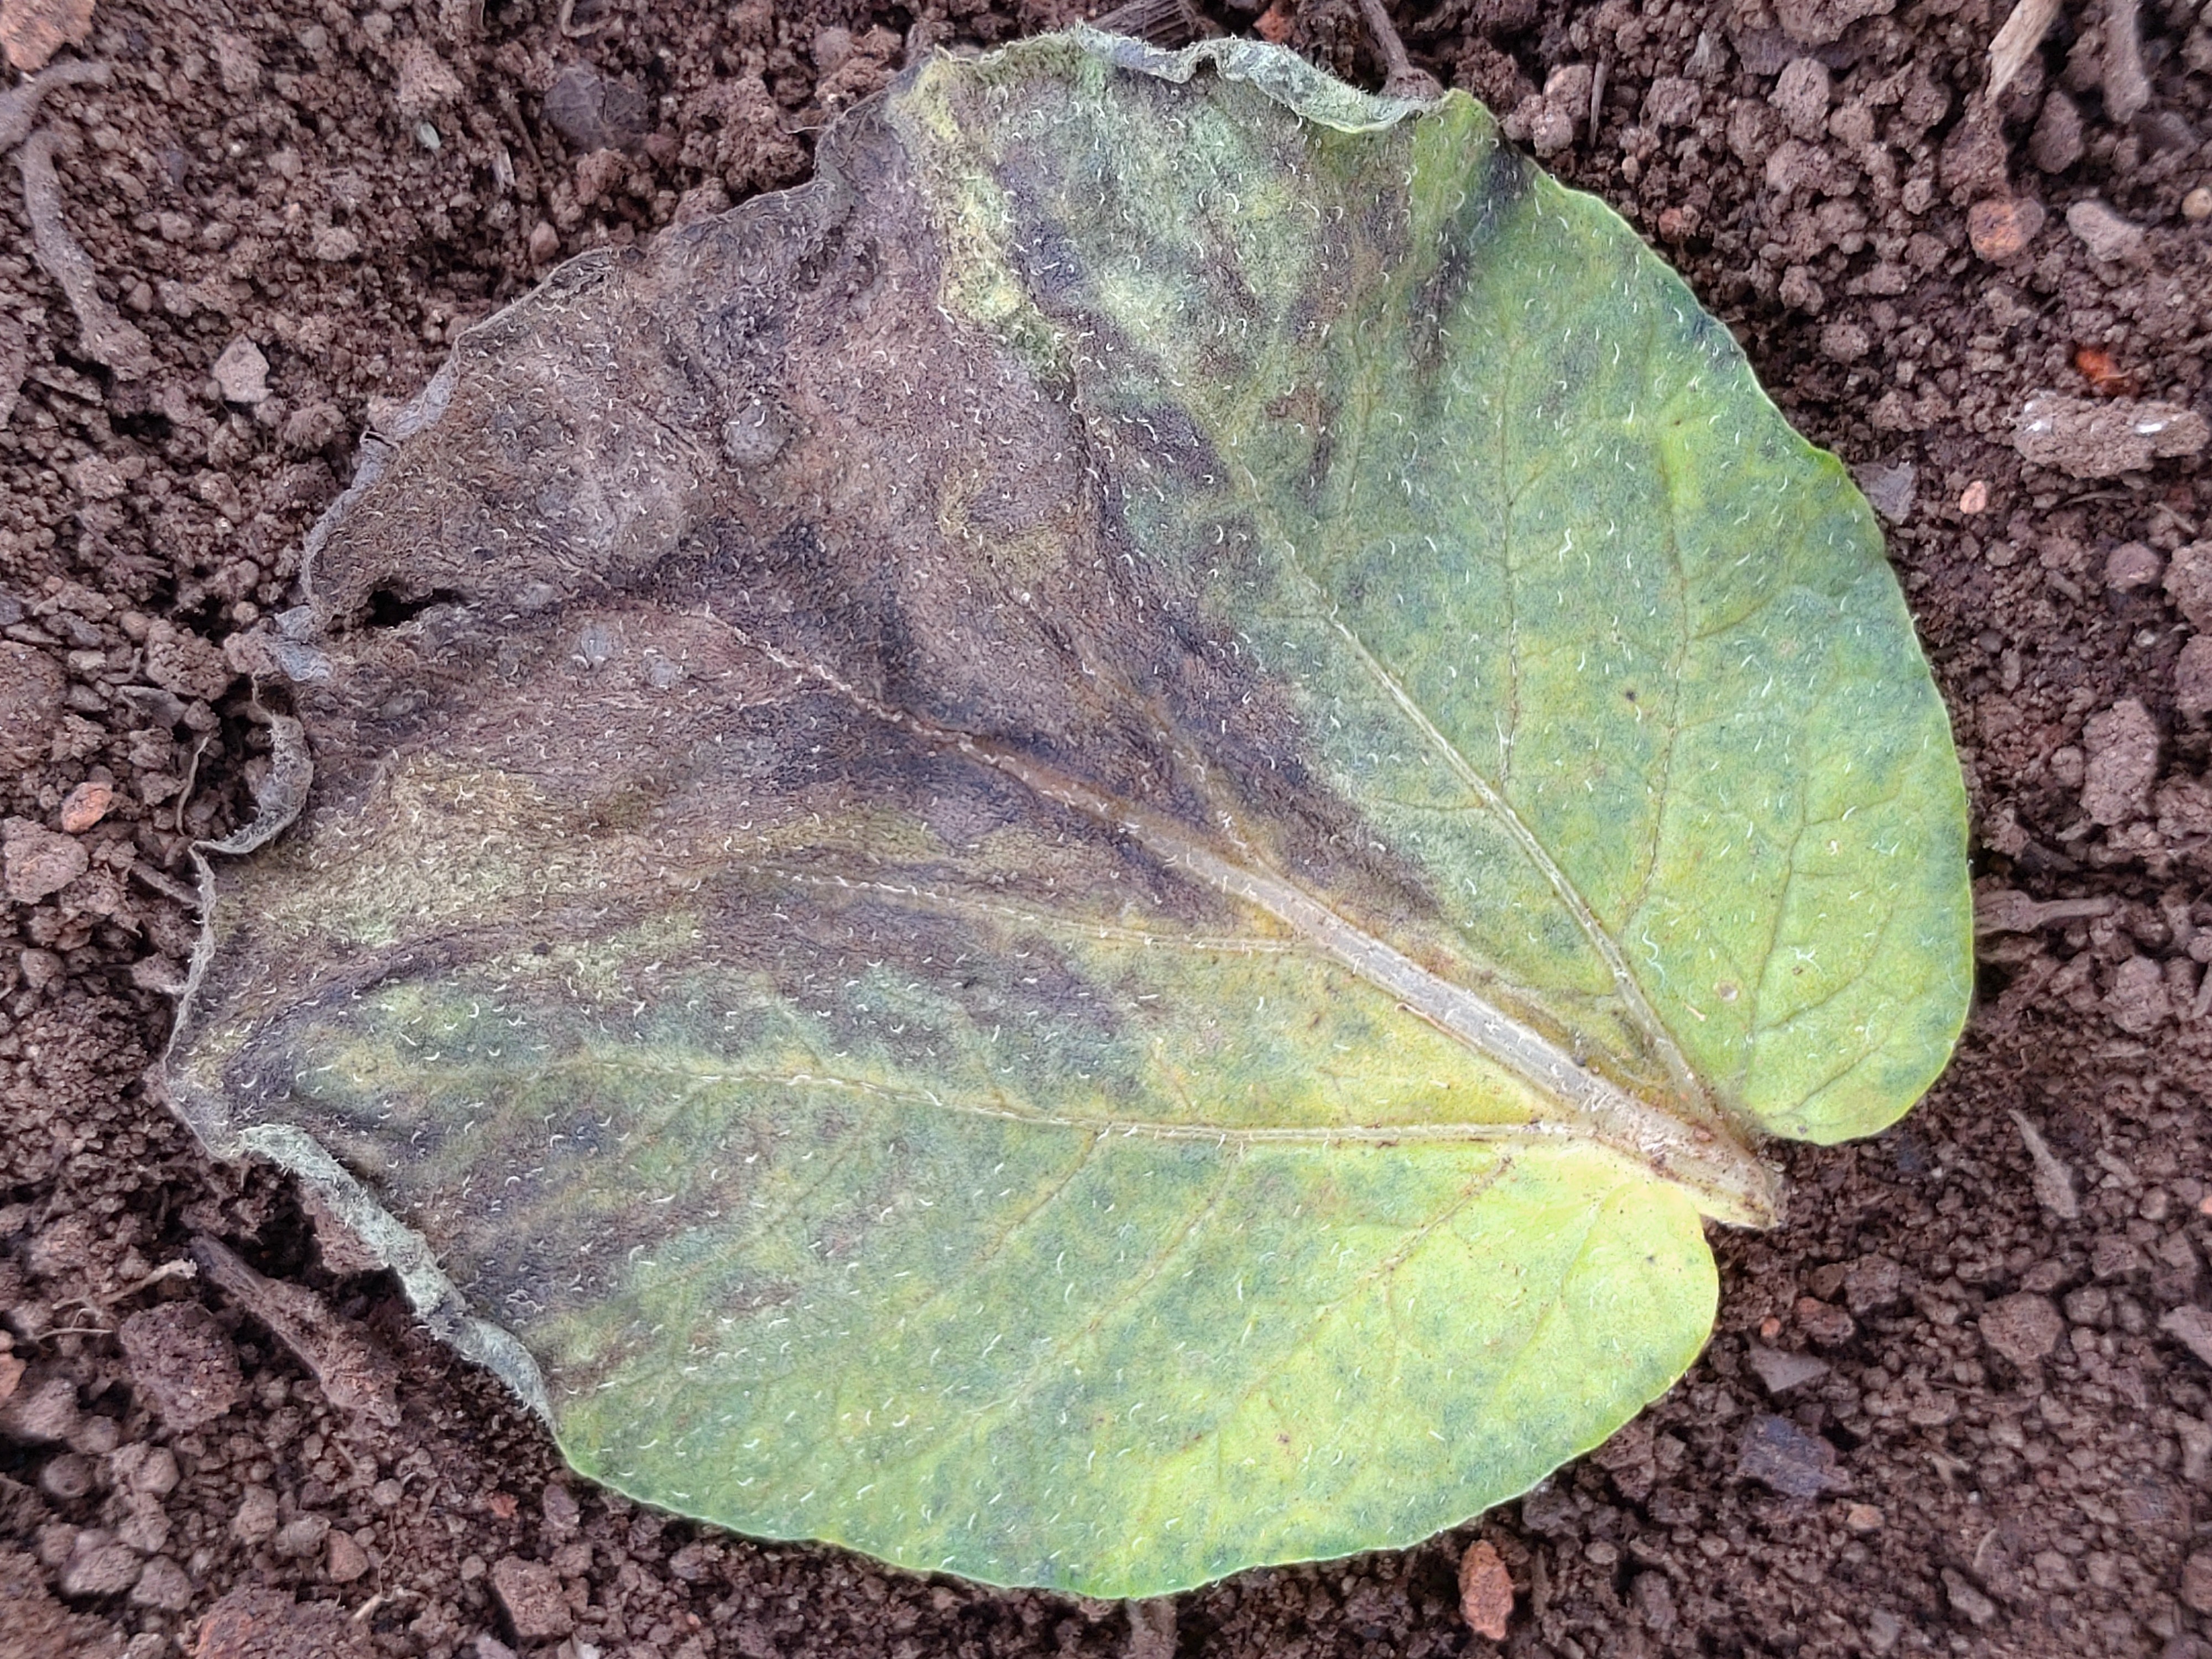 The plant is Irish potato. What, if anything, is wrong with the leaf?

late blight
